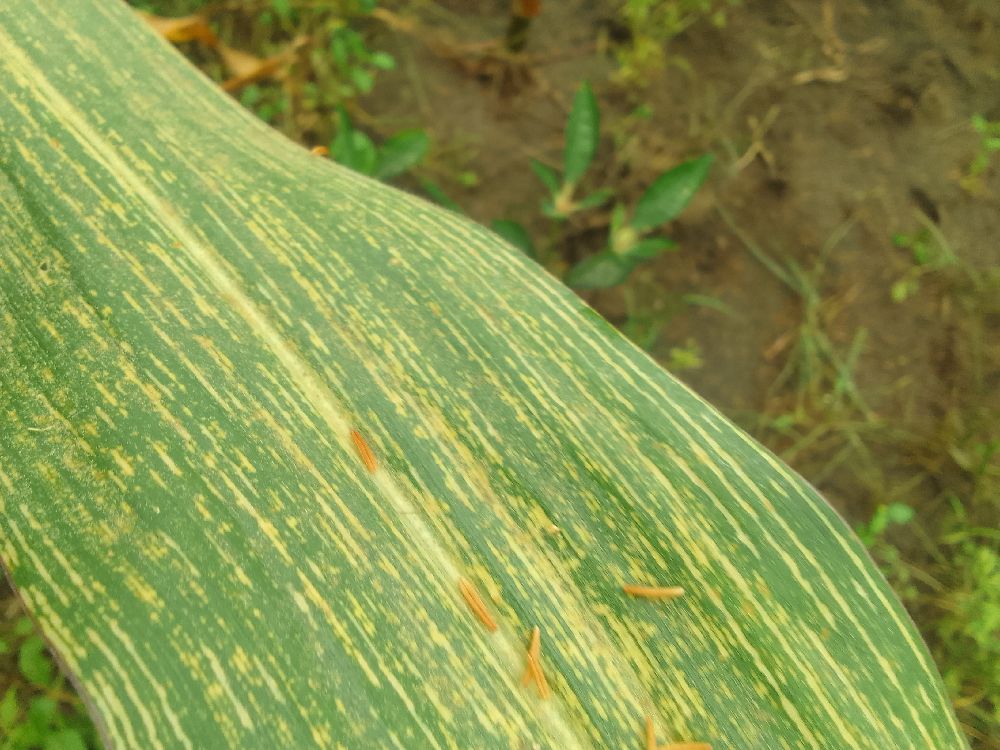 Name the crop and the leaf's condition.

maize, maize streak virus
